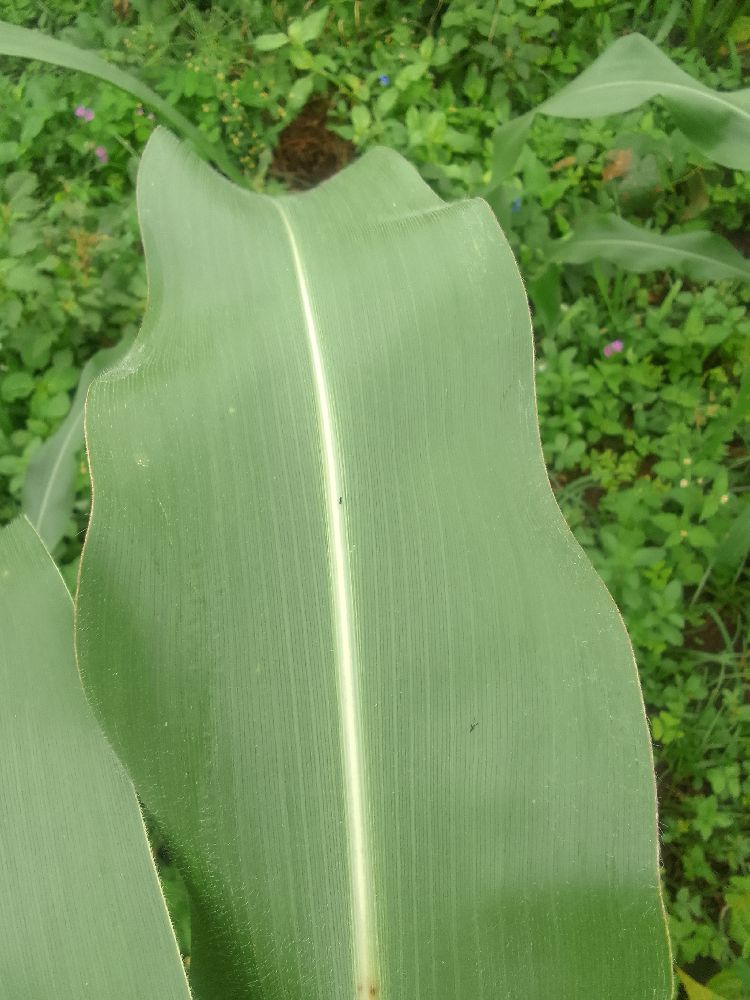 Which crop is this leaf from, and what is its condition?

maize, healthy
